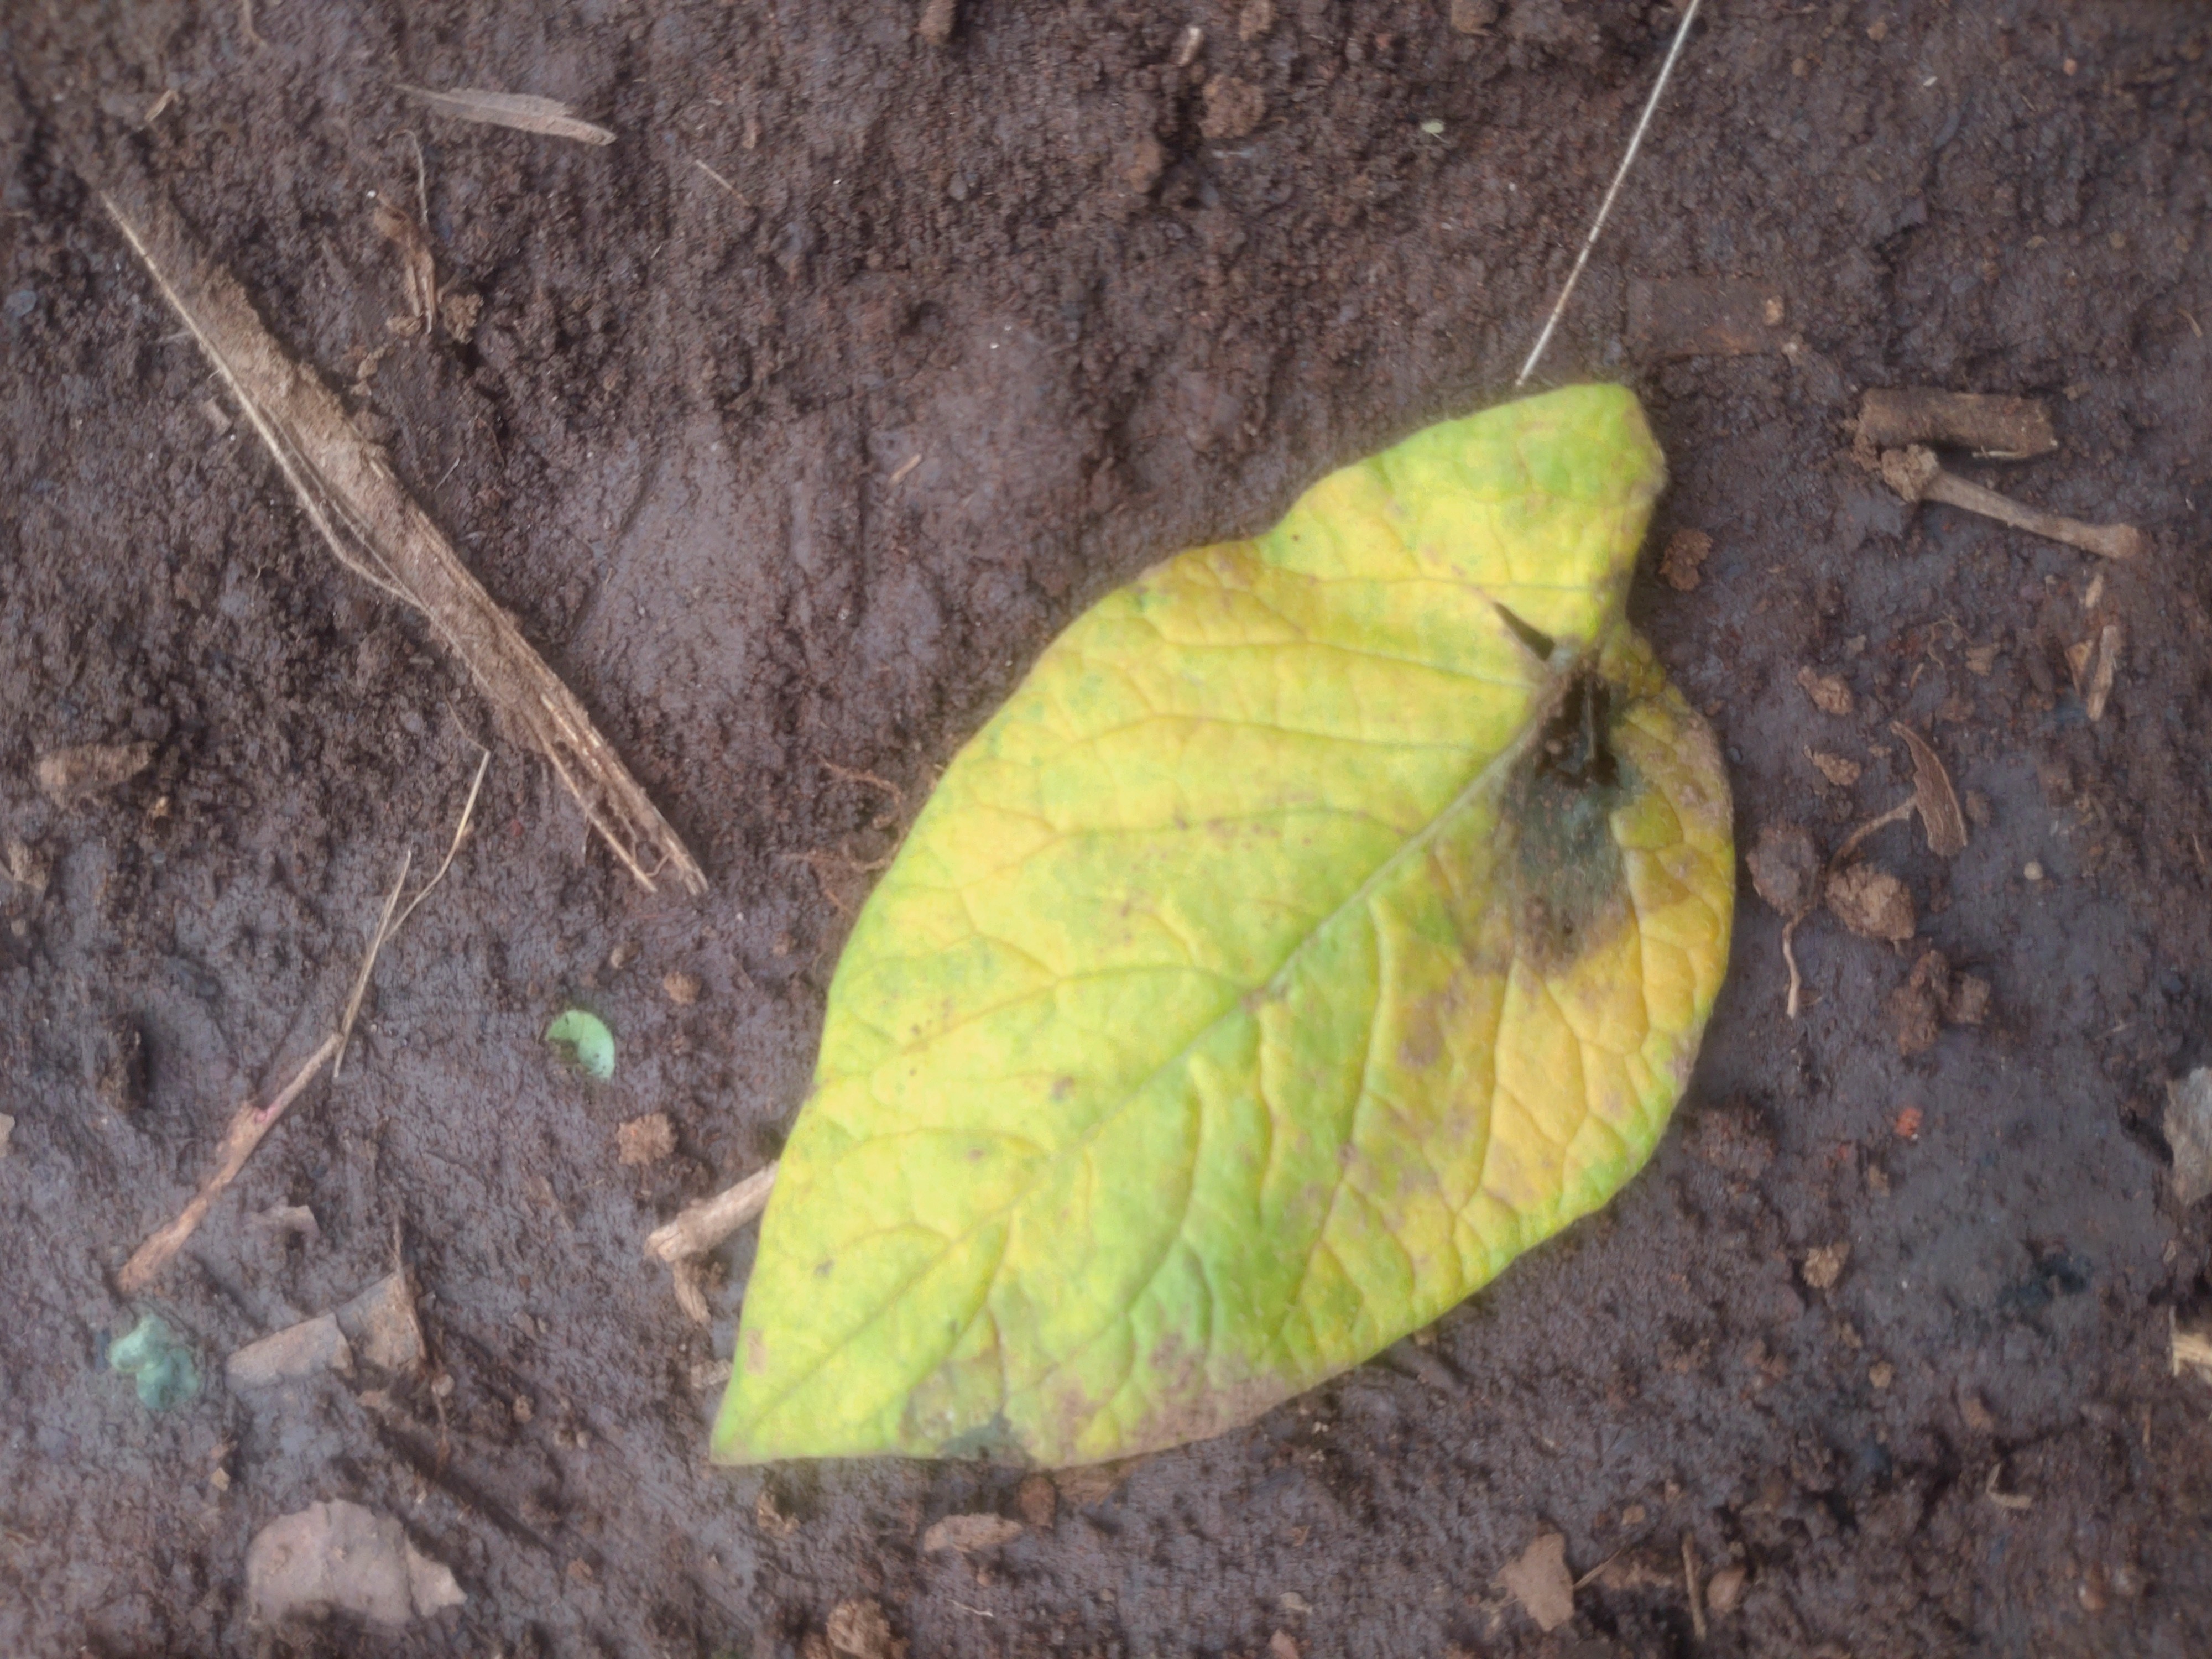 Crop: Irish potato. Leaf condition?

late blight
